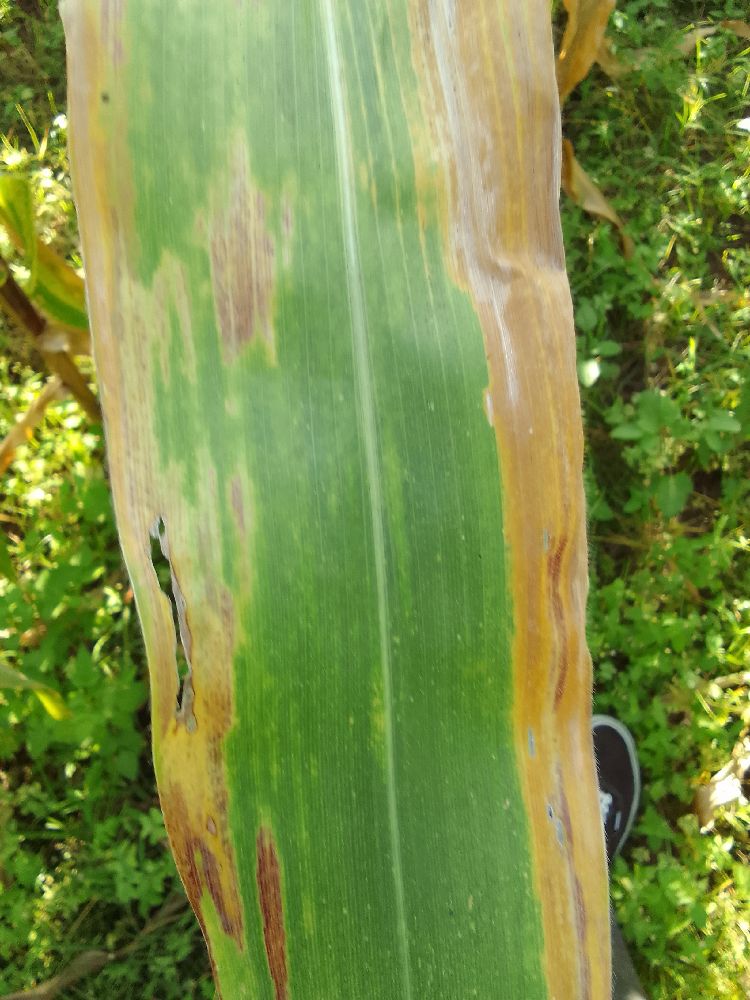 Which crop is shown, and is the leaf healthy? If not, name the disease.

maize, maize lethal necrosis
